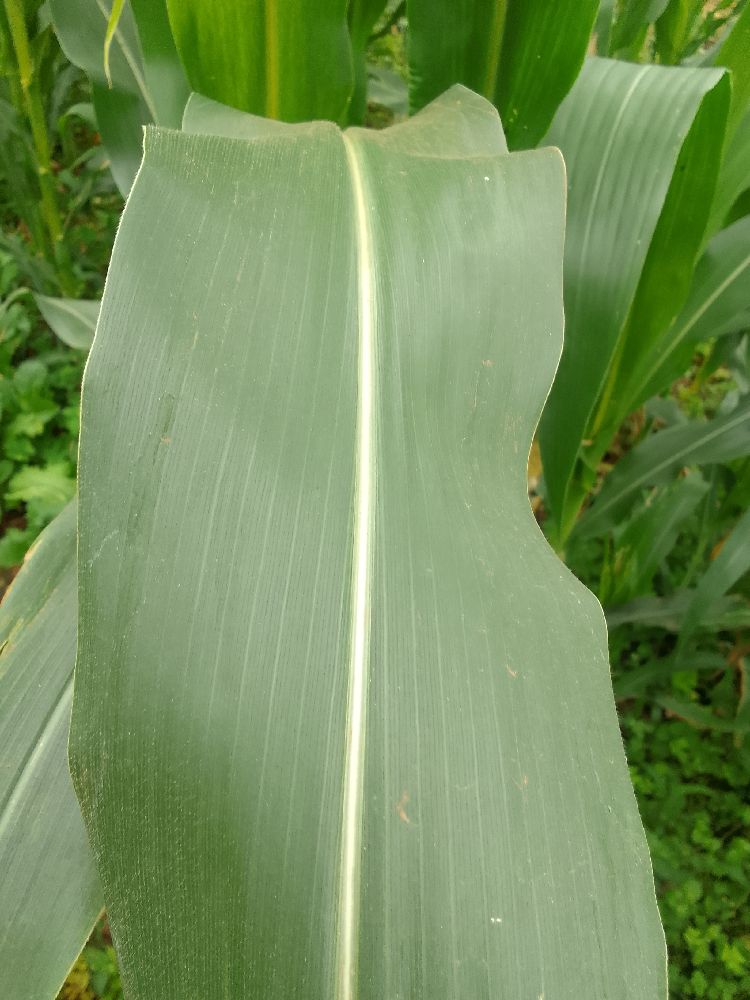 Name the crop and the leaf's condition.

maize, healthy
